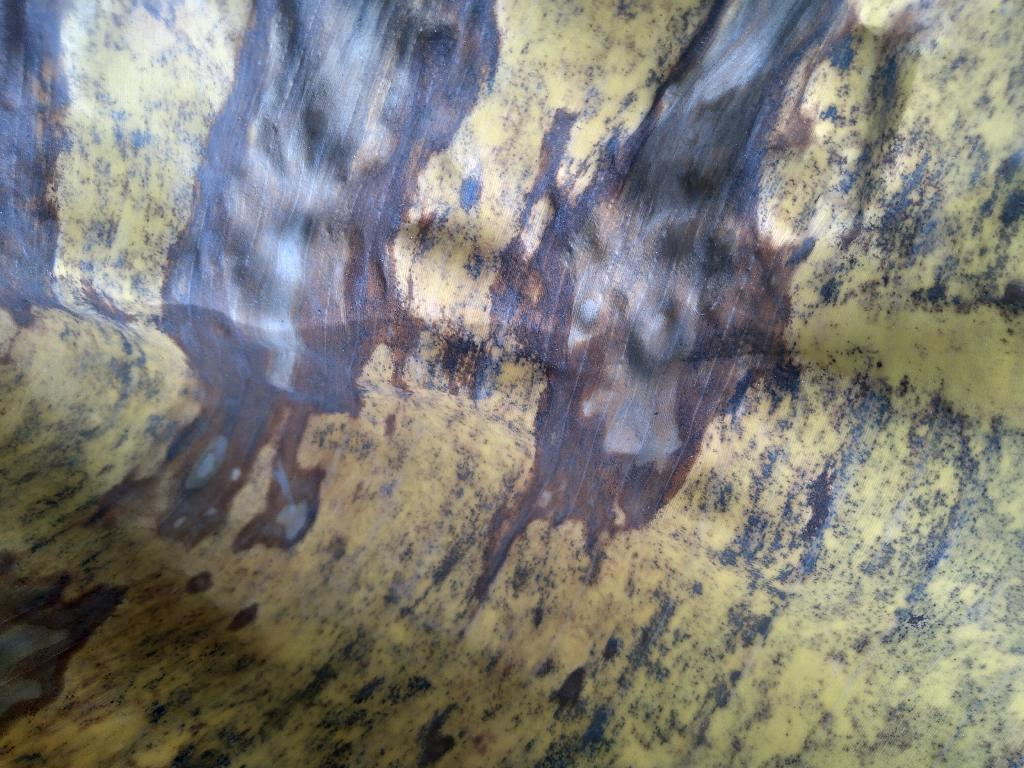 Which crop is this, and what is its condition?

banana, black sigatoka
